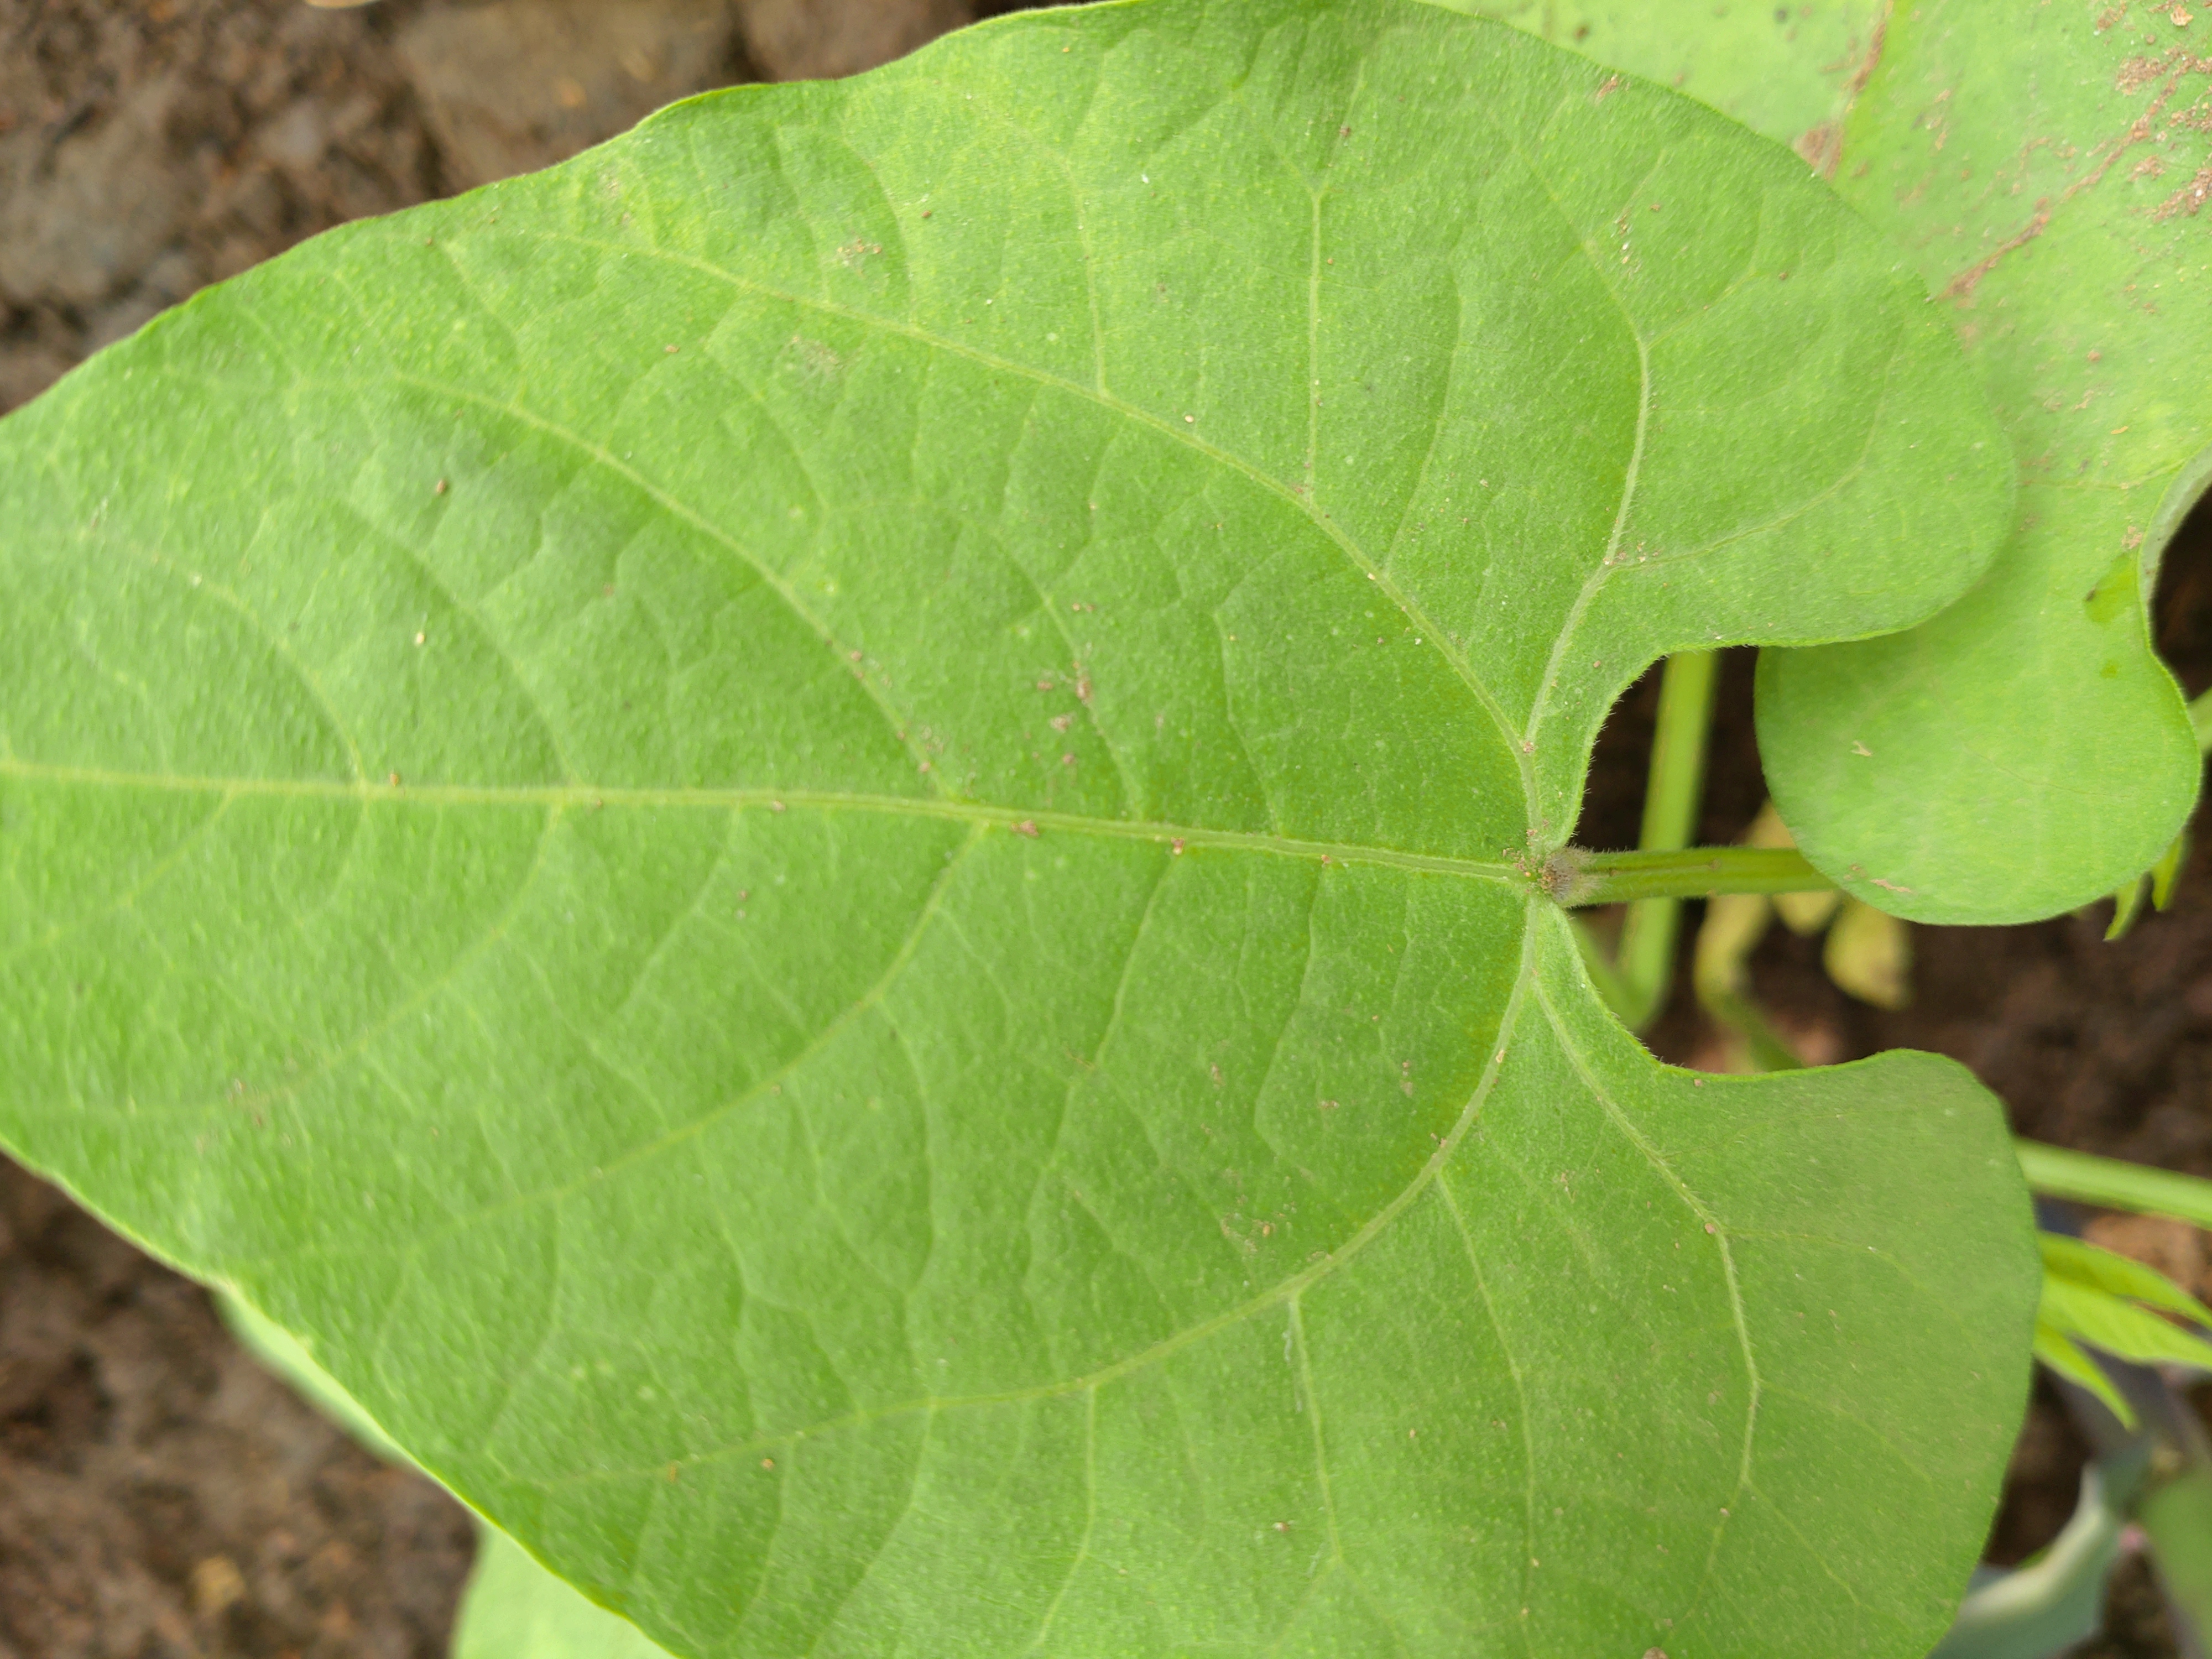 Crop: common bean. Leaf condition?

healthy
